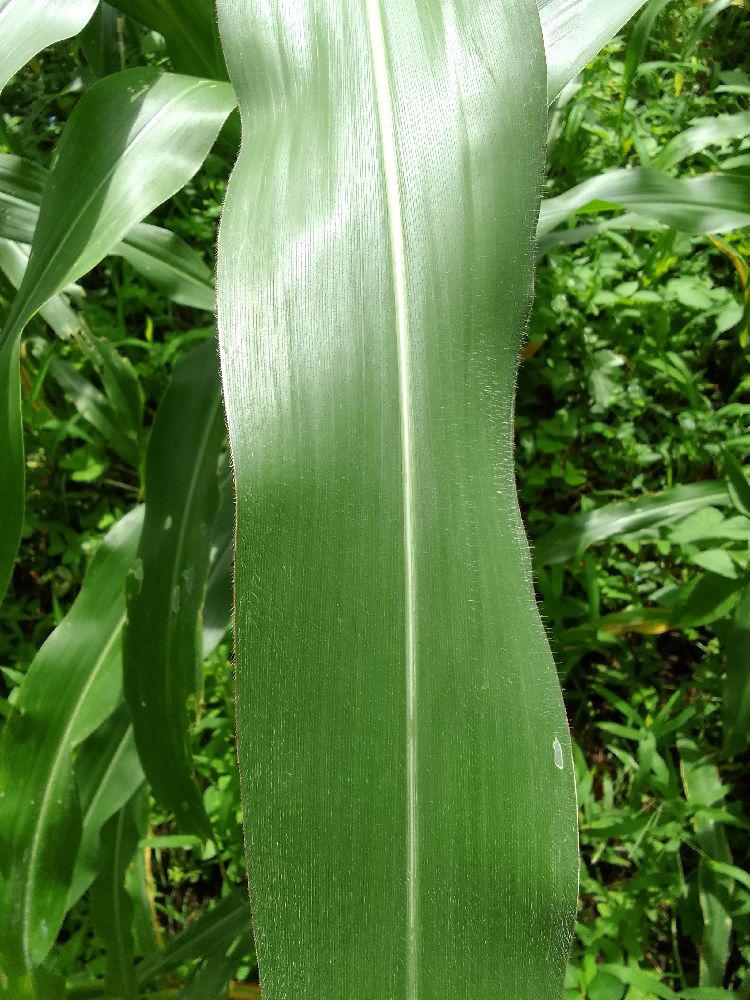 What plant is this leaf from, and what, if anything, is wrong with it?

maize, healthy
